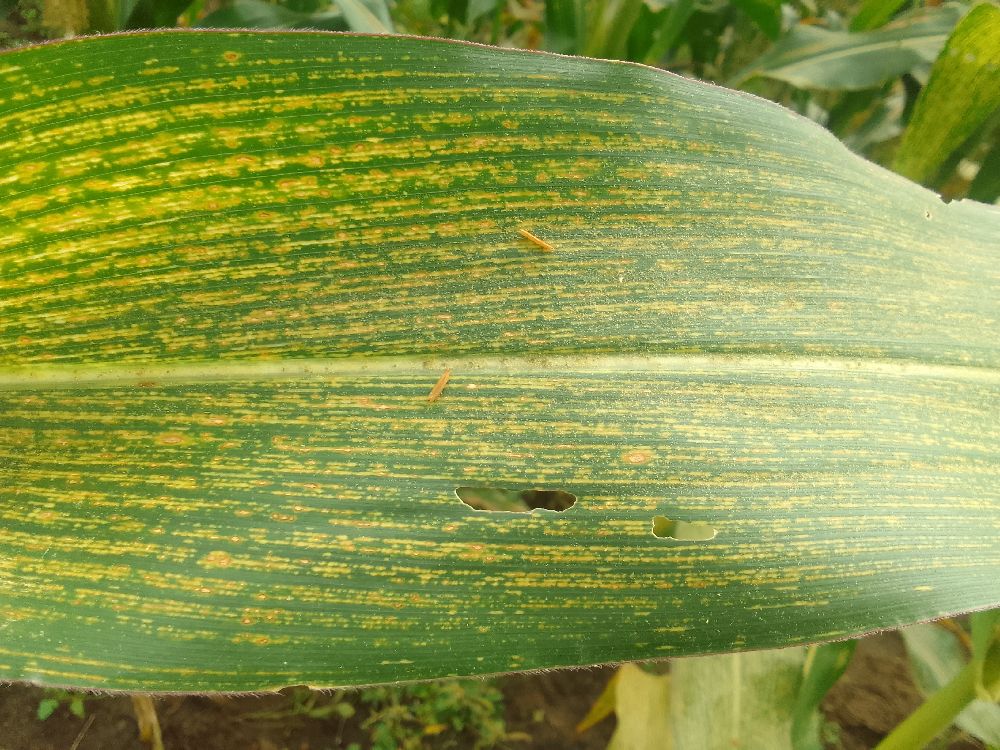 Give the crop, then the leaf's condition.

maize, maize streak virus
